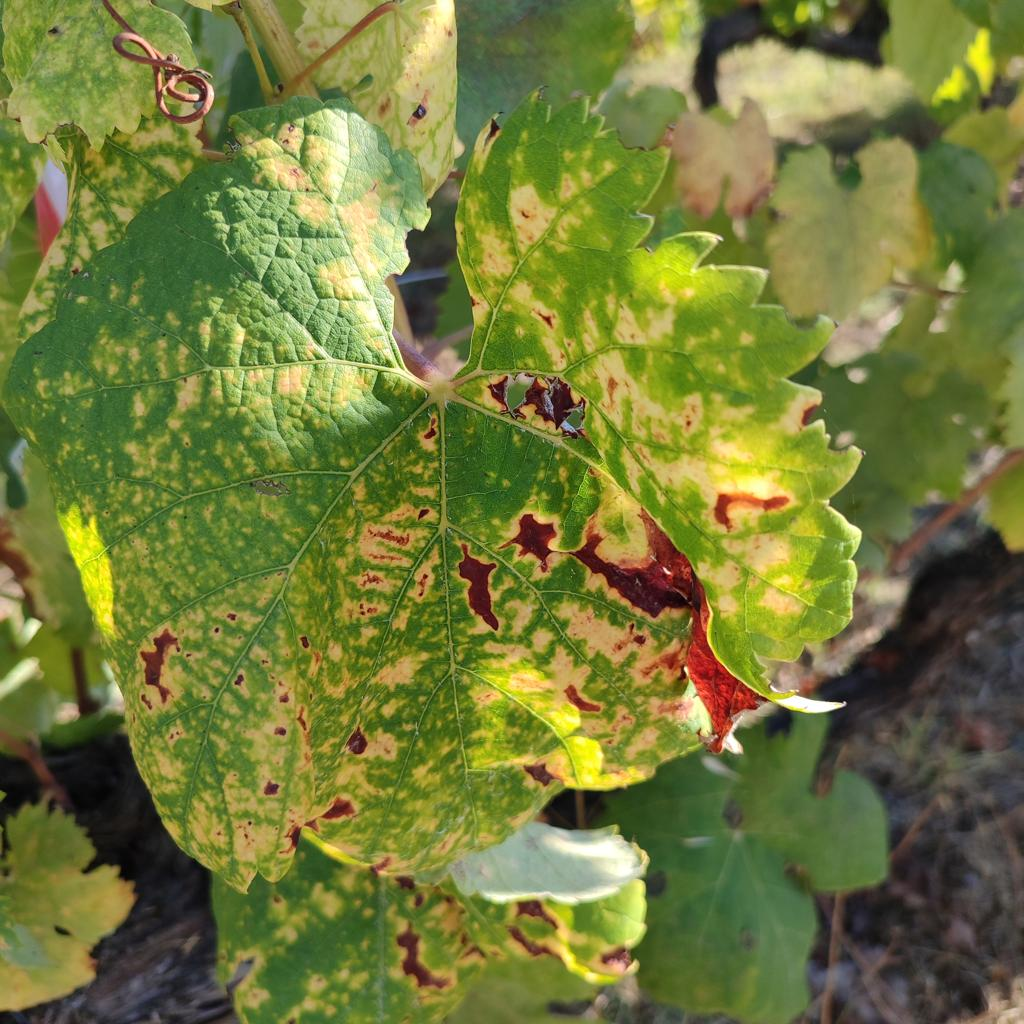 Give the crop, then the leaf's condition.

grapevine, esca complex
